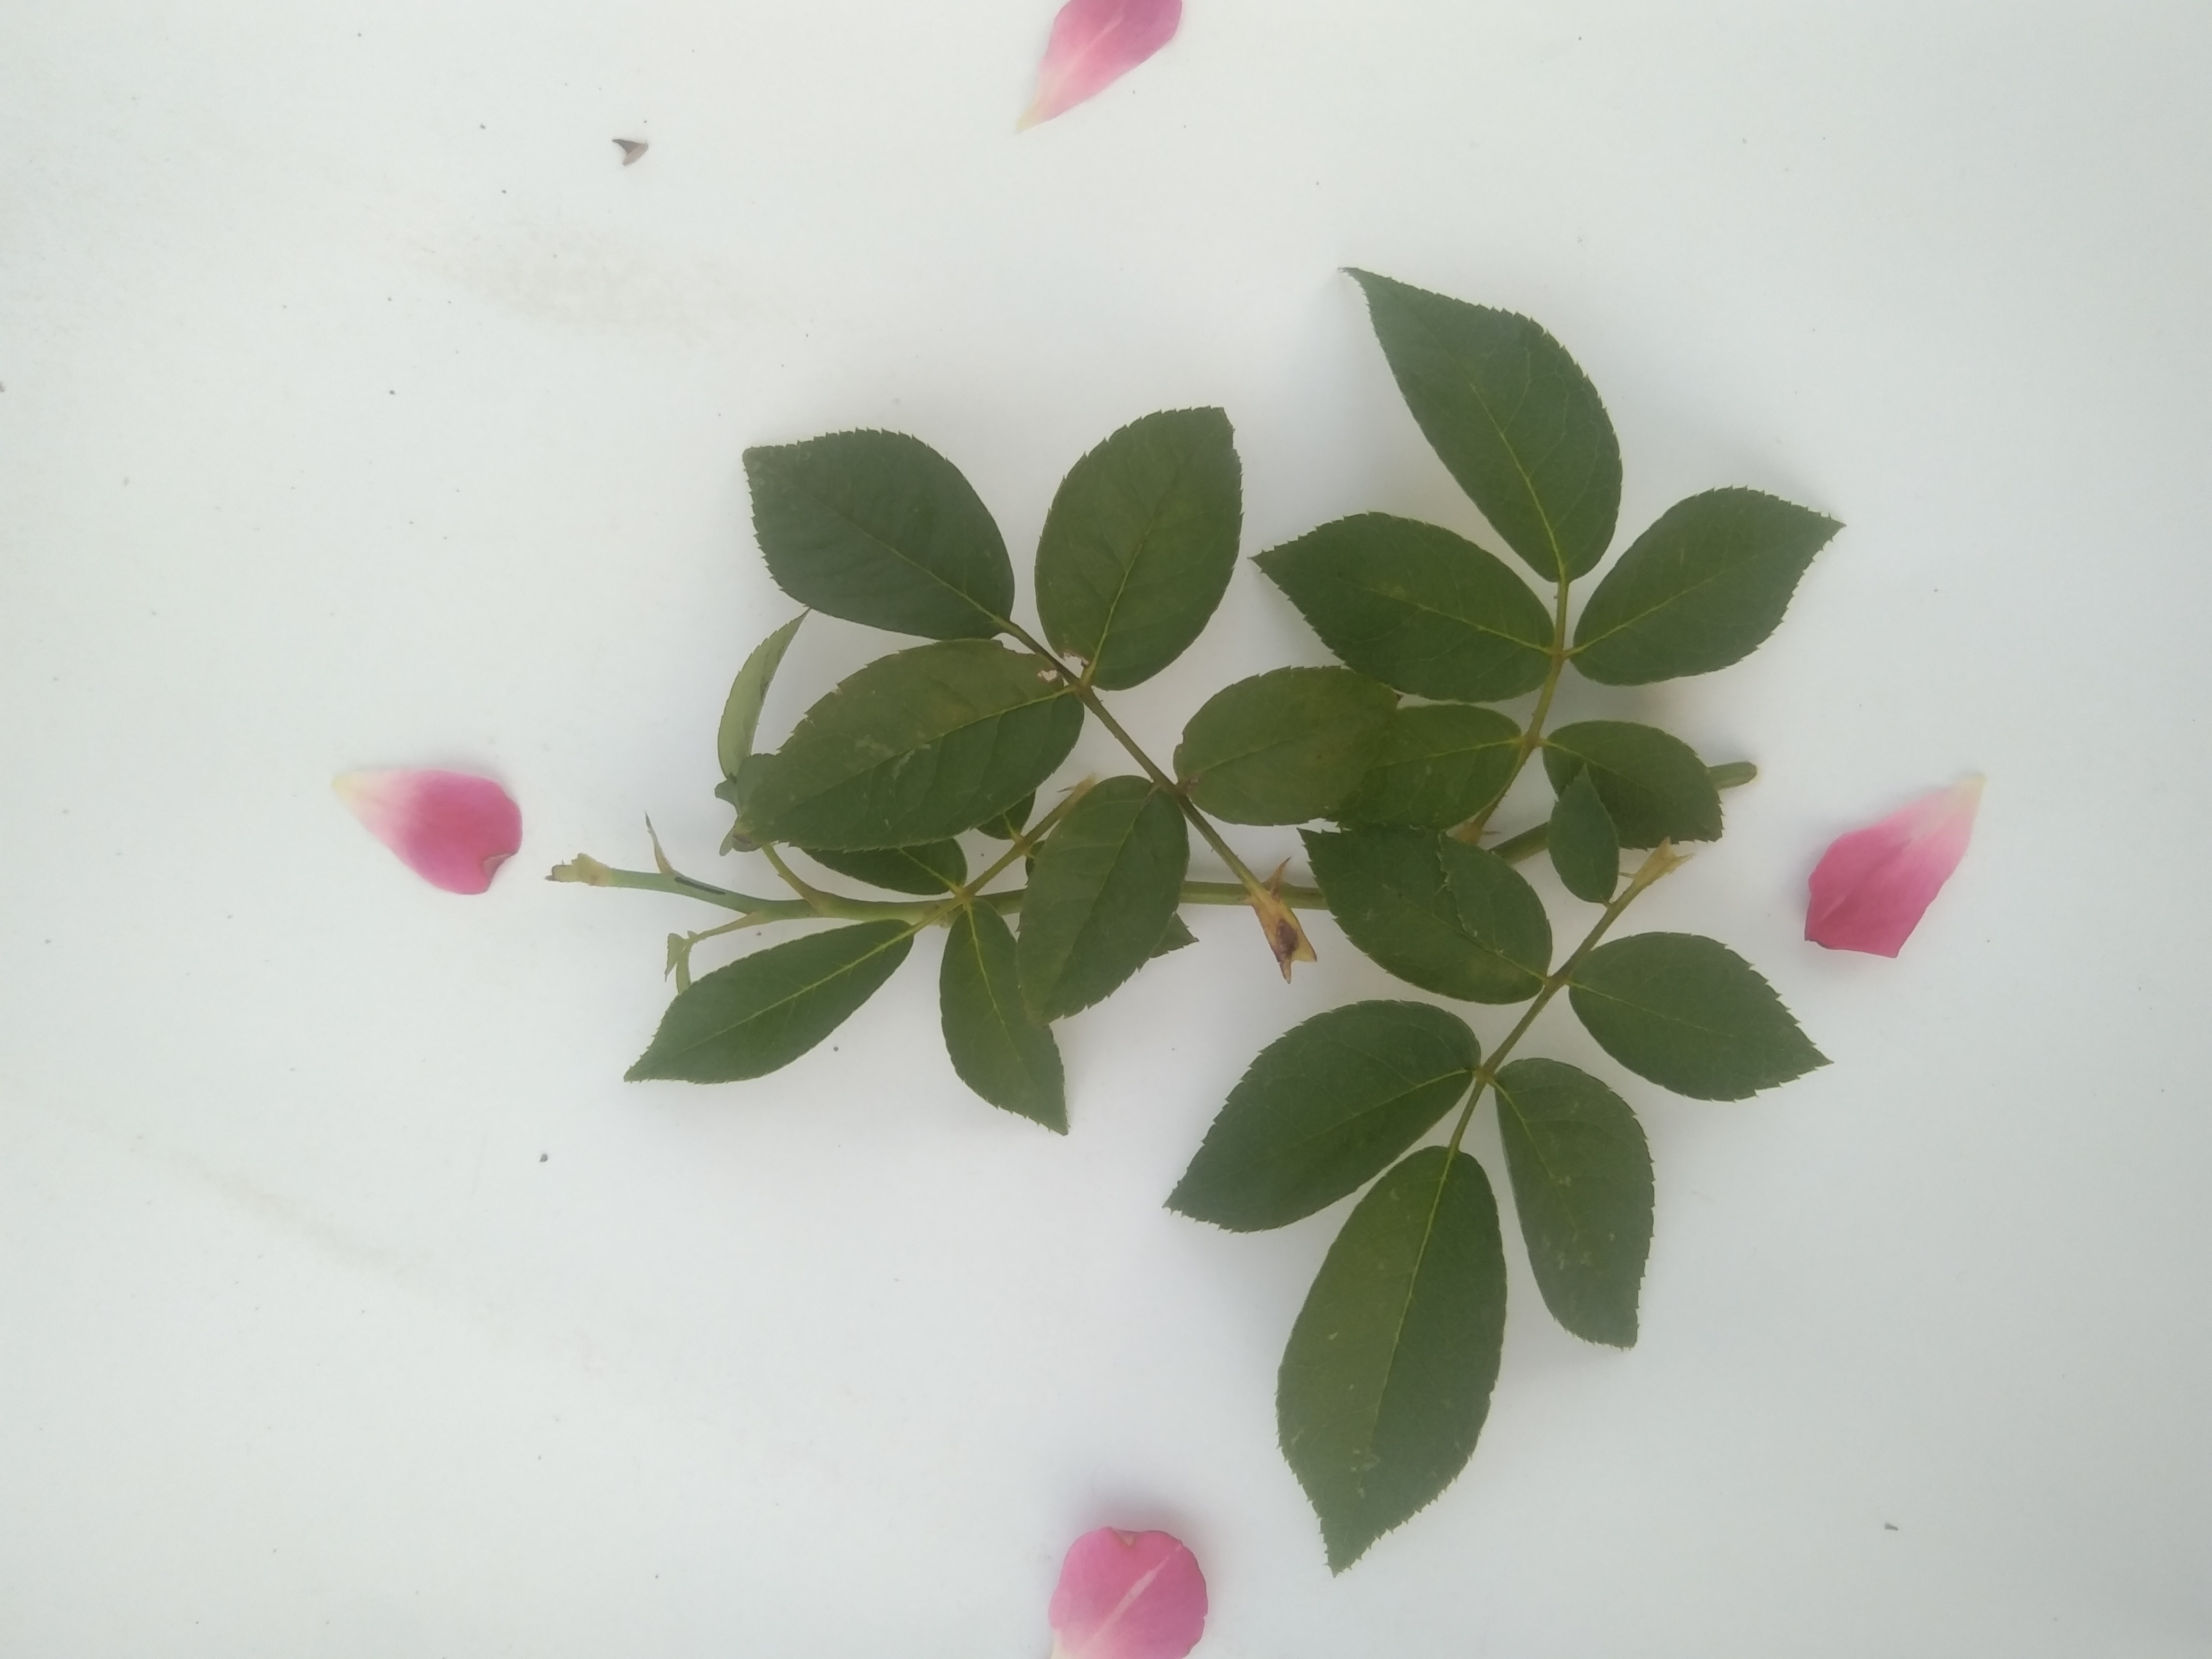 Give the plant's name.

rose
